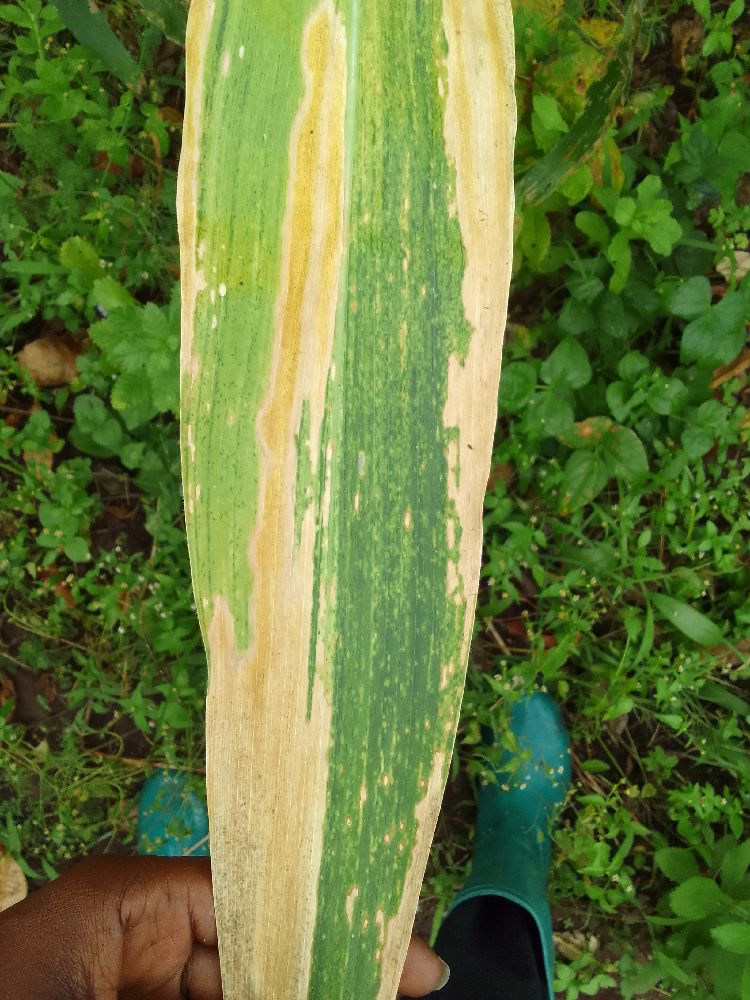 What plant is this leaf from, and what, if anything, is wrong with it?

maize, maize lethal necrosis
